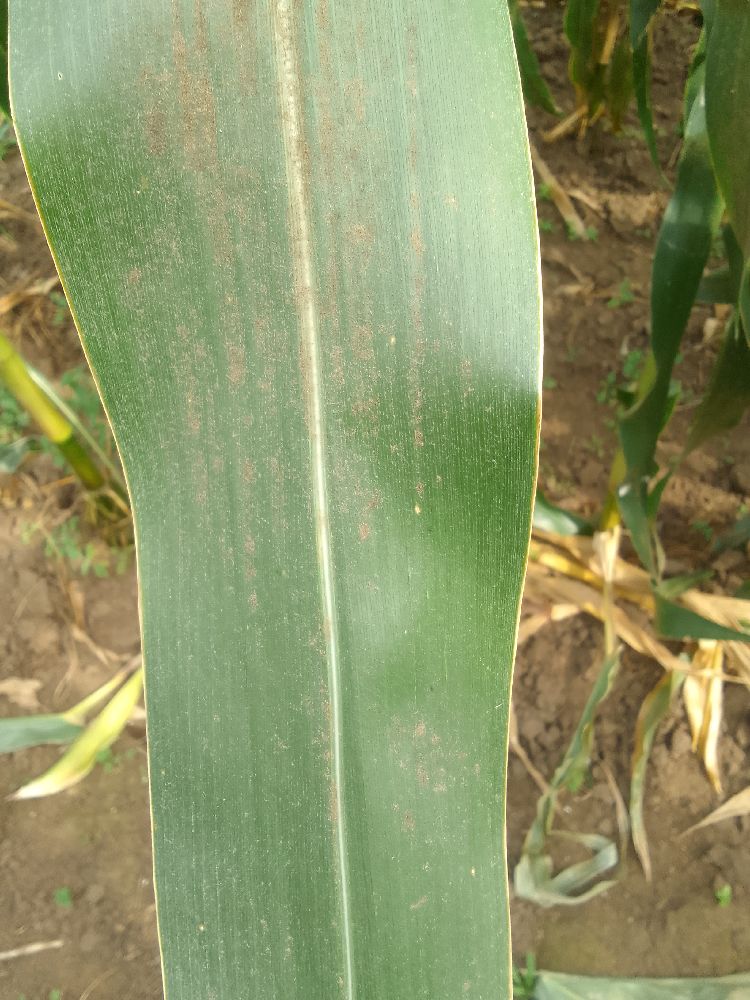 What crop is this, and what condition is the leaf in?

maize, healthy
